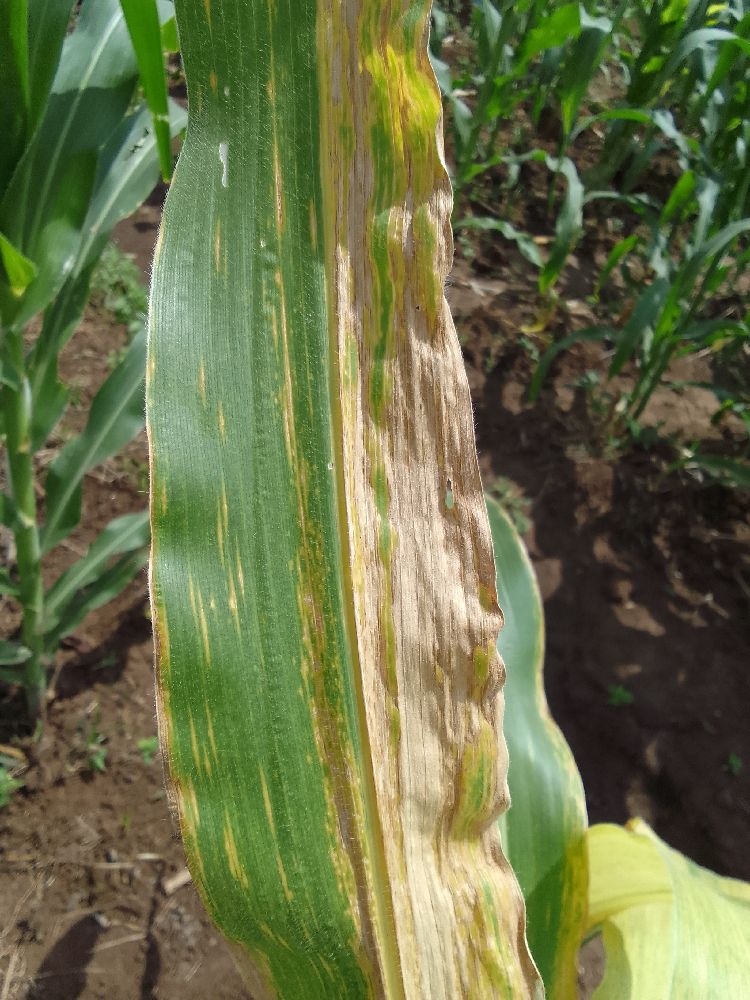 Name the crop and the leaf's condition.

maize, maize lethal necrosis
